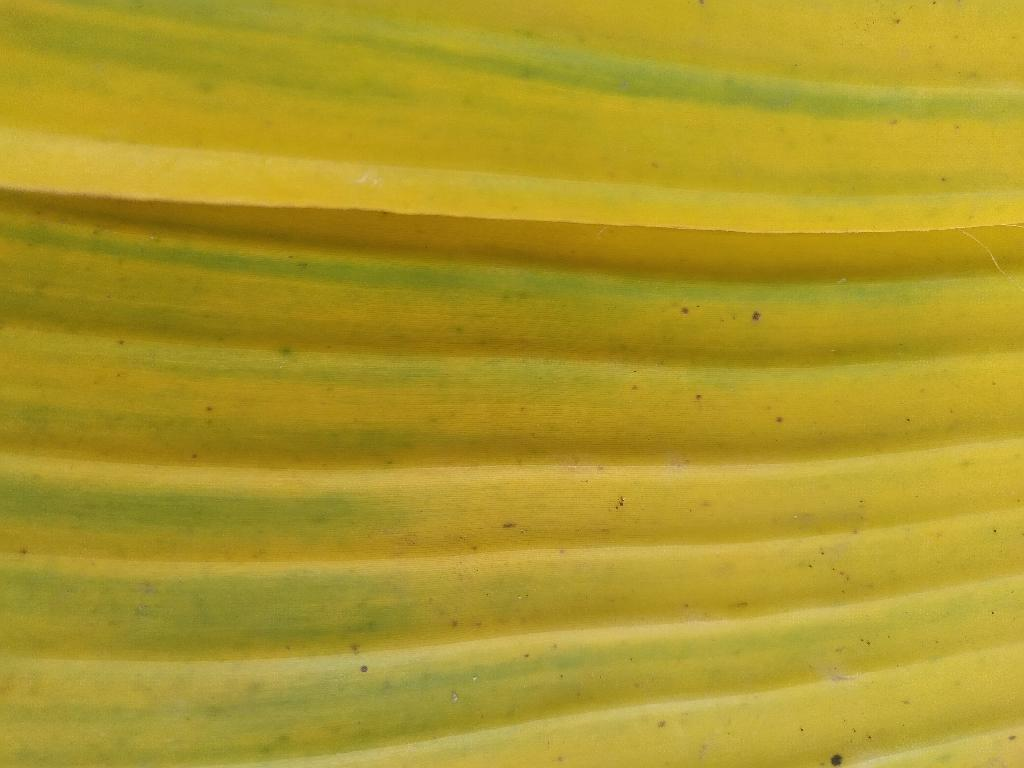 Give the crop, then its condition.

banana, fusarium wilt race 1
